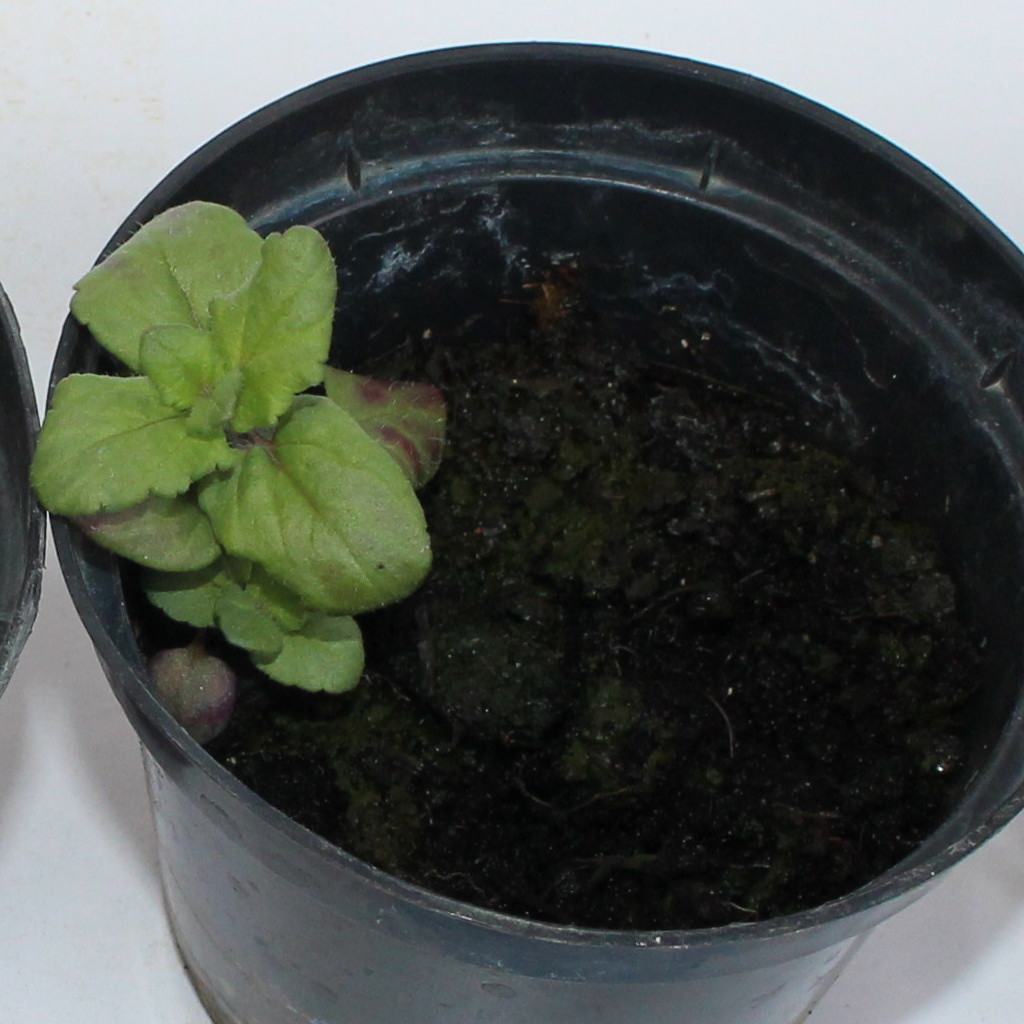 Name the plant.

Veronica persica
